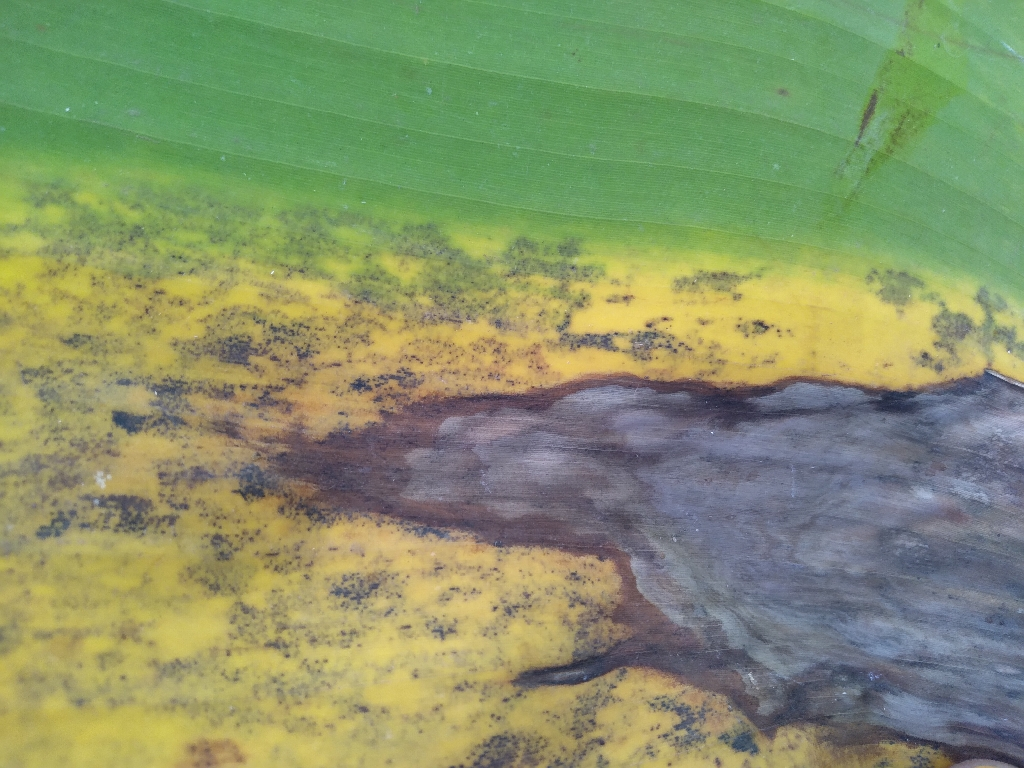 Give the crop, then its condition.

banana, black sigatoka
